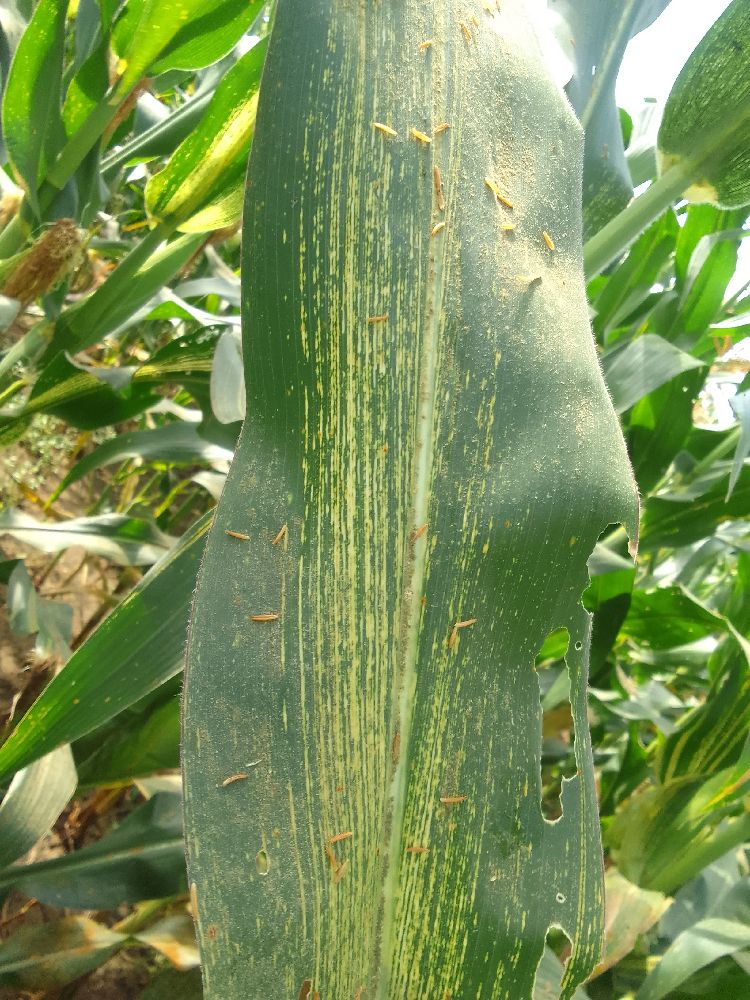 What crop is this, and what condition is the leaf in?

maize, maize streak virus
